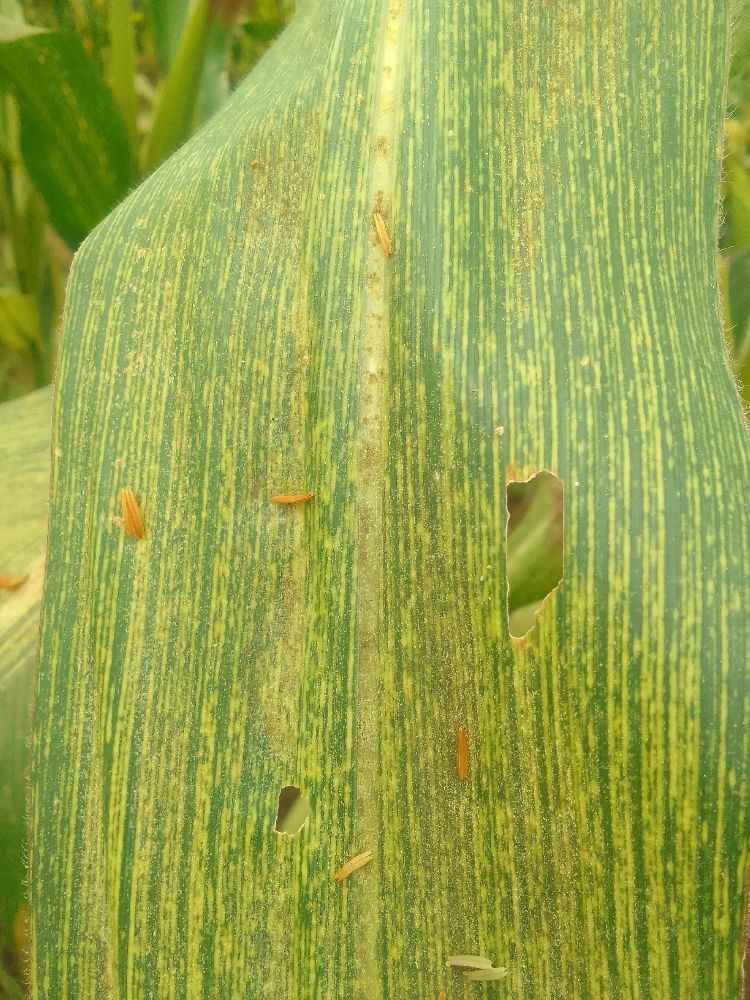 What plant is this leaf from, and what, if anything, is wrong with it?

maize, maize streak virus
